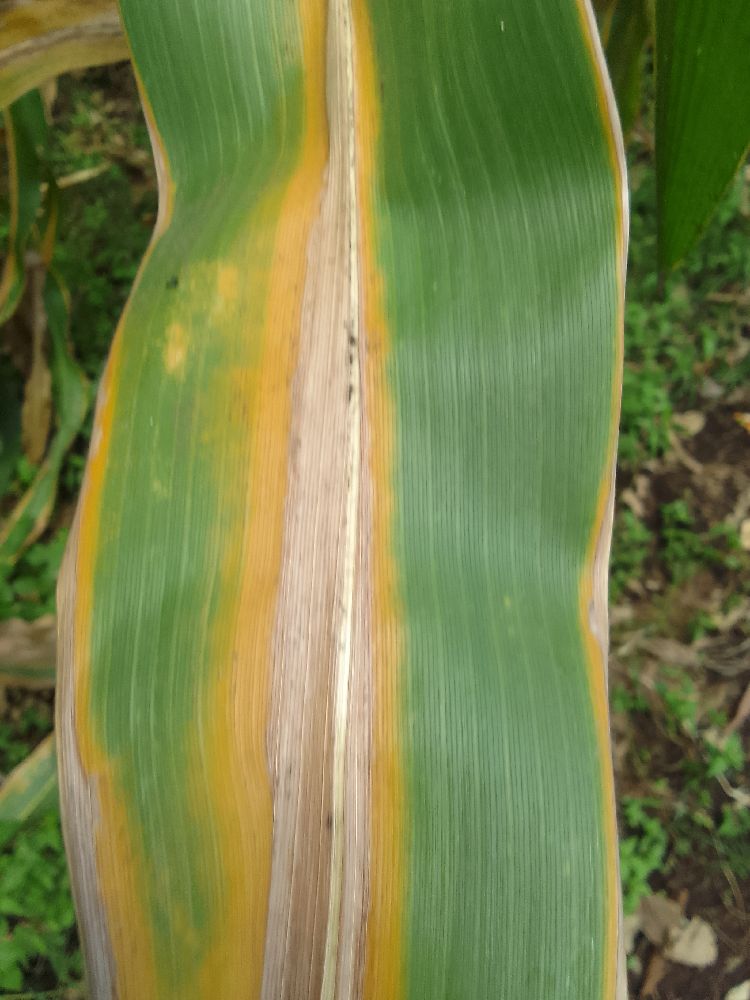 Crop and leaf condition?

maize, maize lethal necrosis
